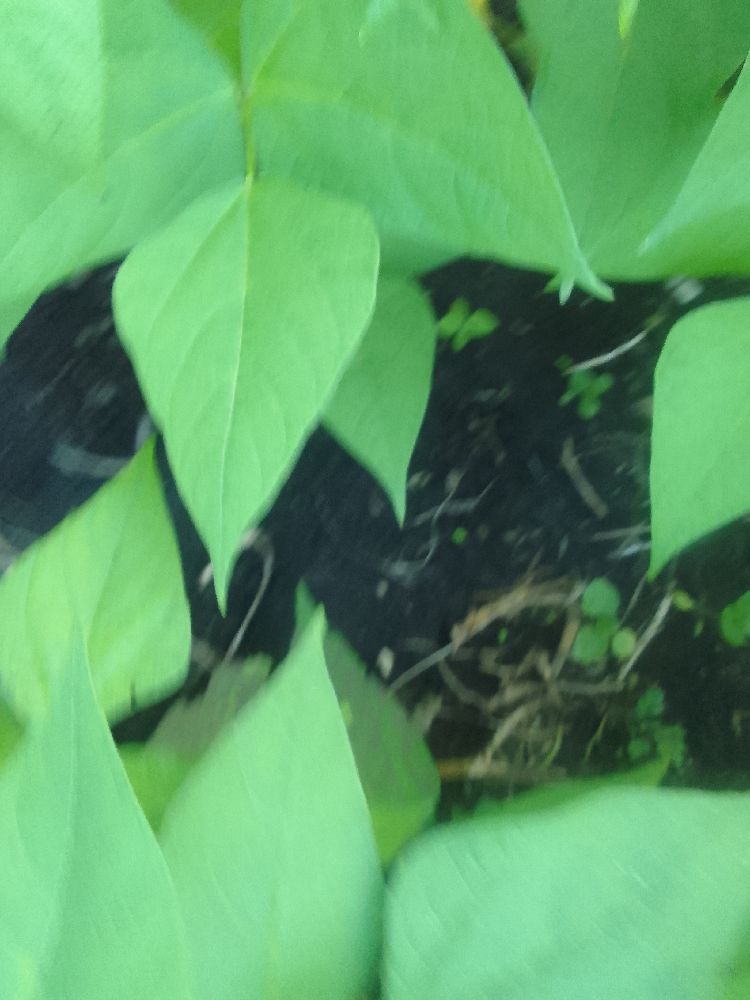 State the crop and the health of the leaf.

common bean, healthy
